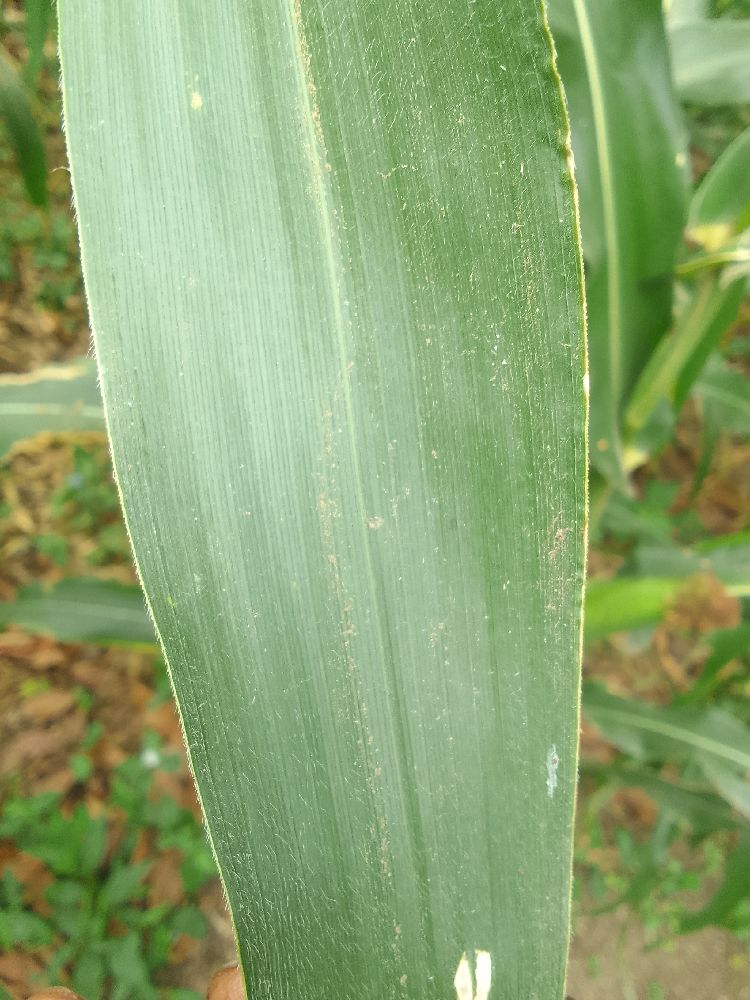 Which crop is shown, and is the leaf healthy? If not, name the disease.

maize, healthy
